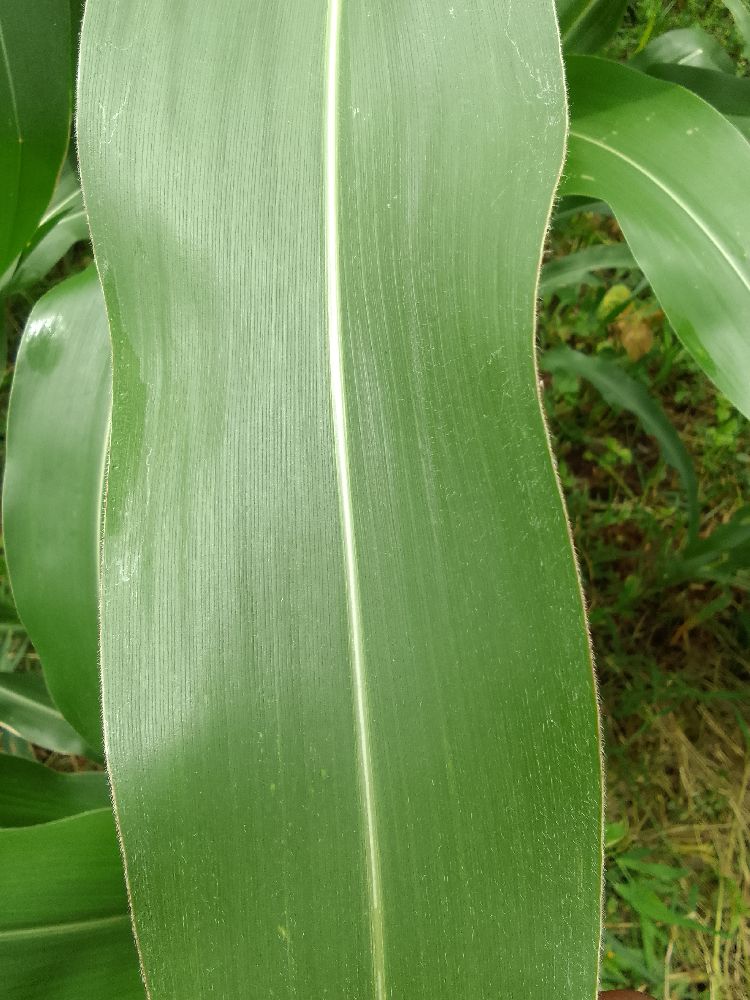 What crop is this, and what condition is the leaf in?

maize, healthy
